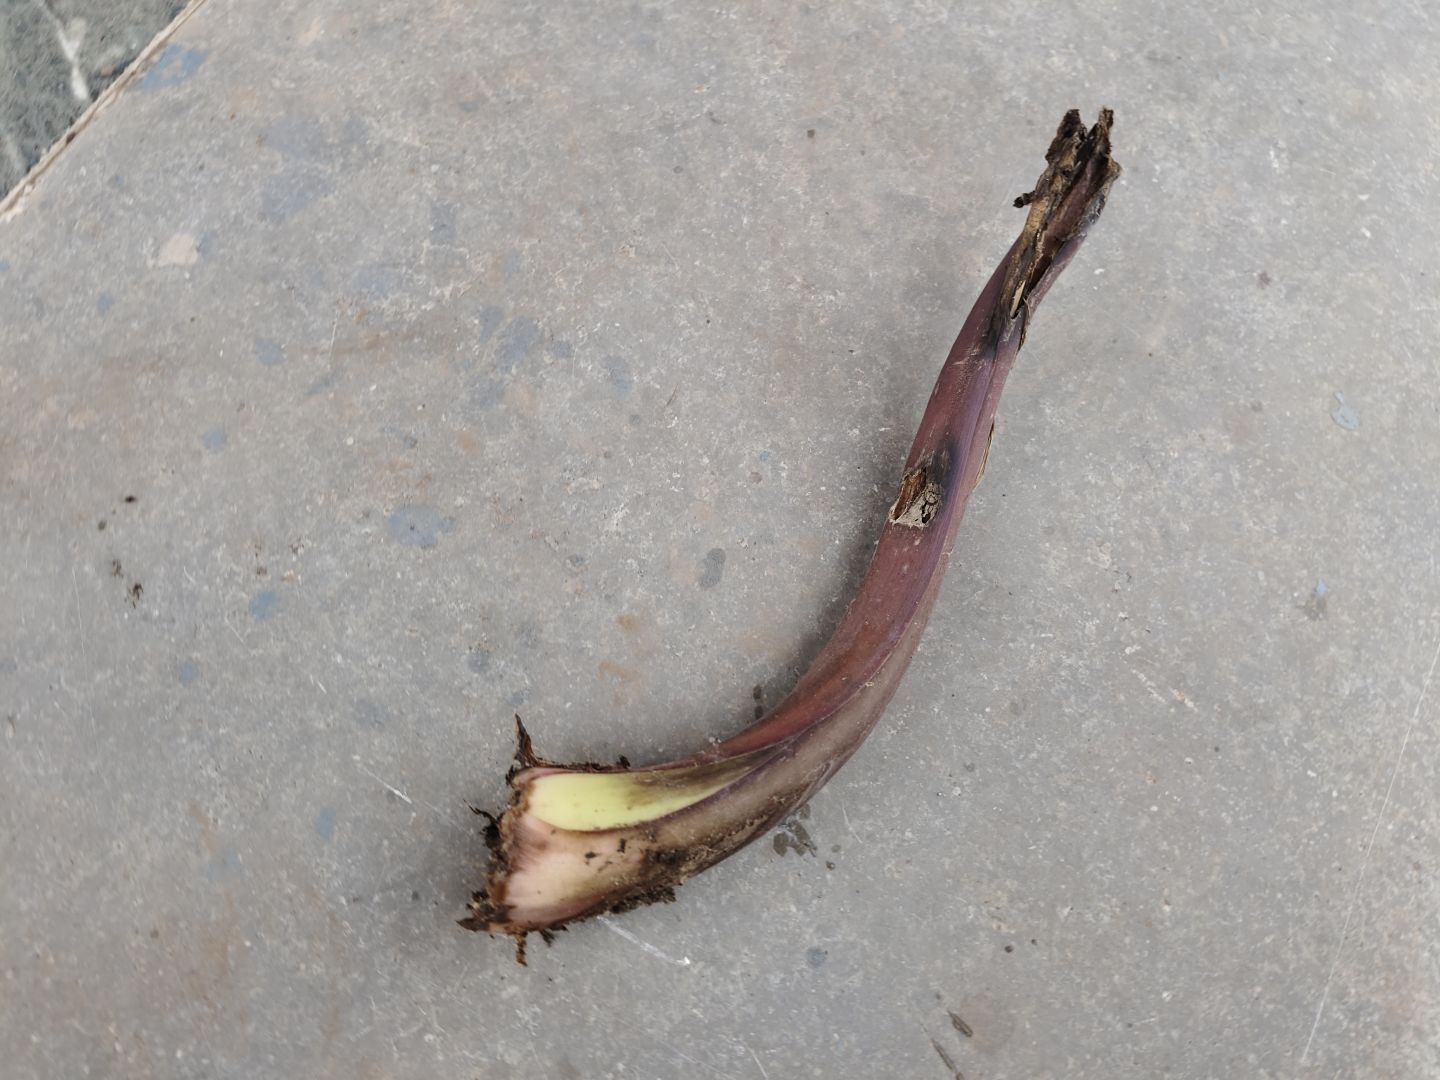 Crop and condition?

taro, root rot
